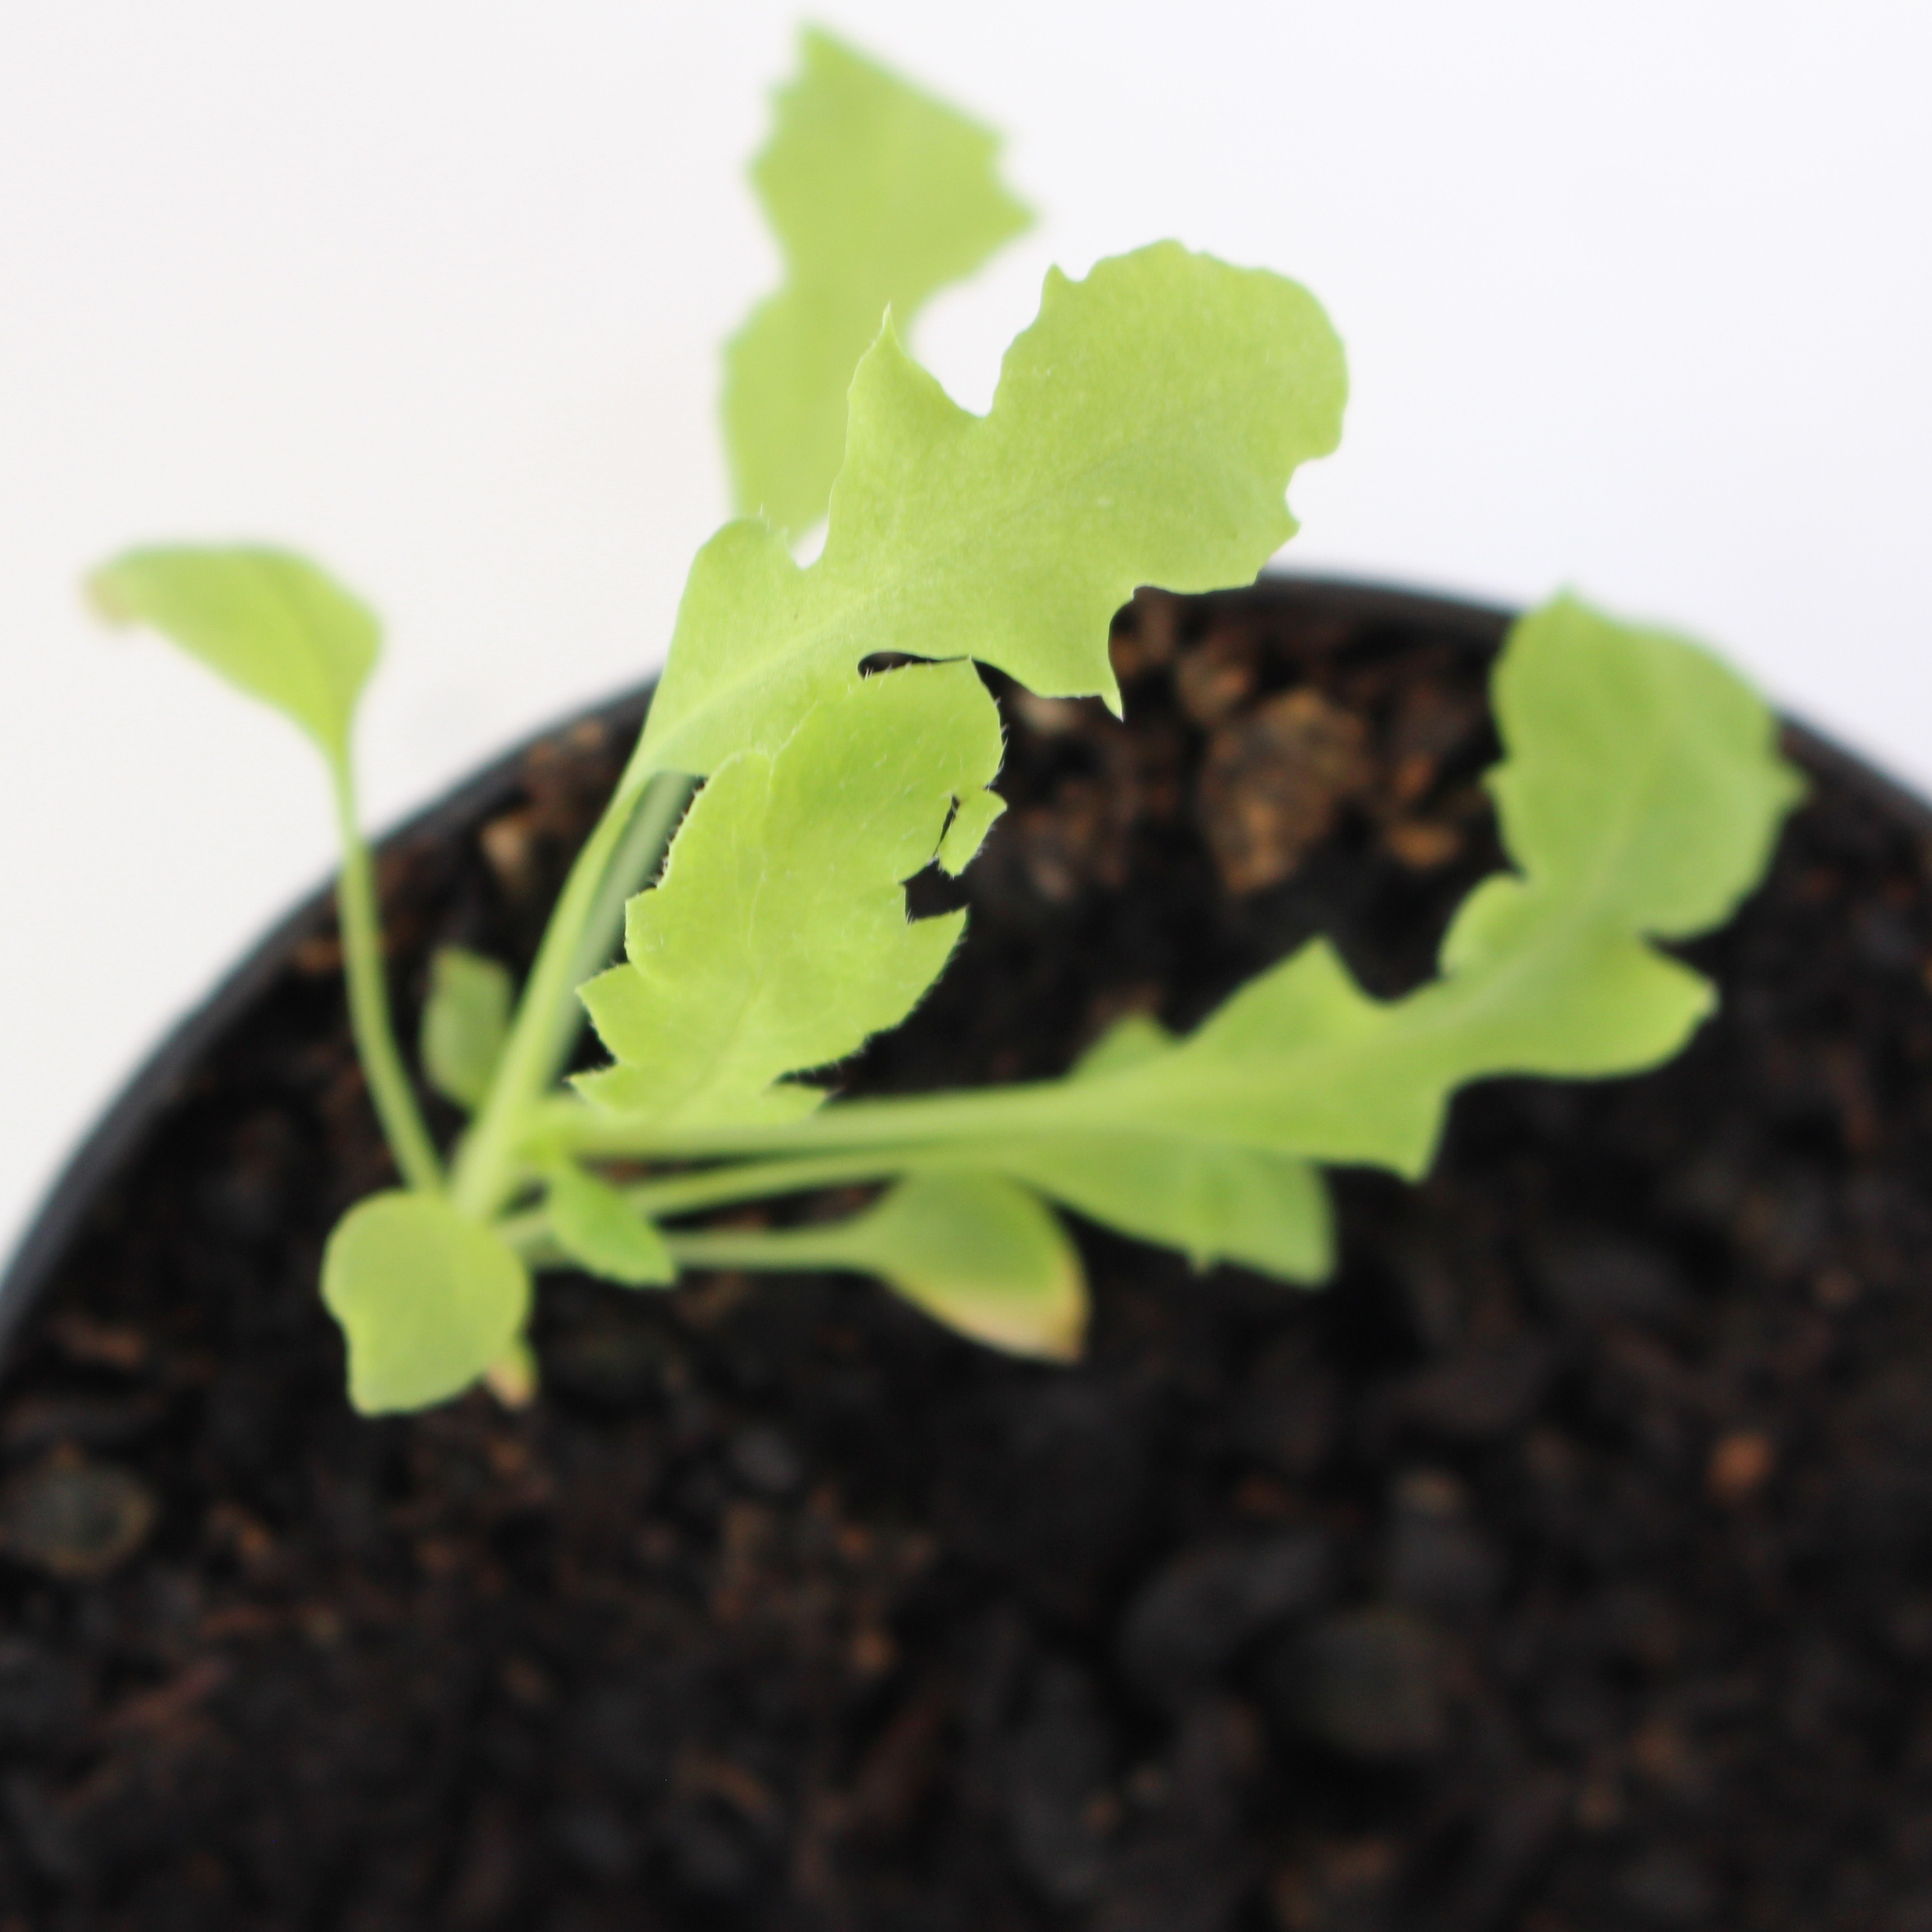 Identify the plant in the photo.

Papaver rhoeas
